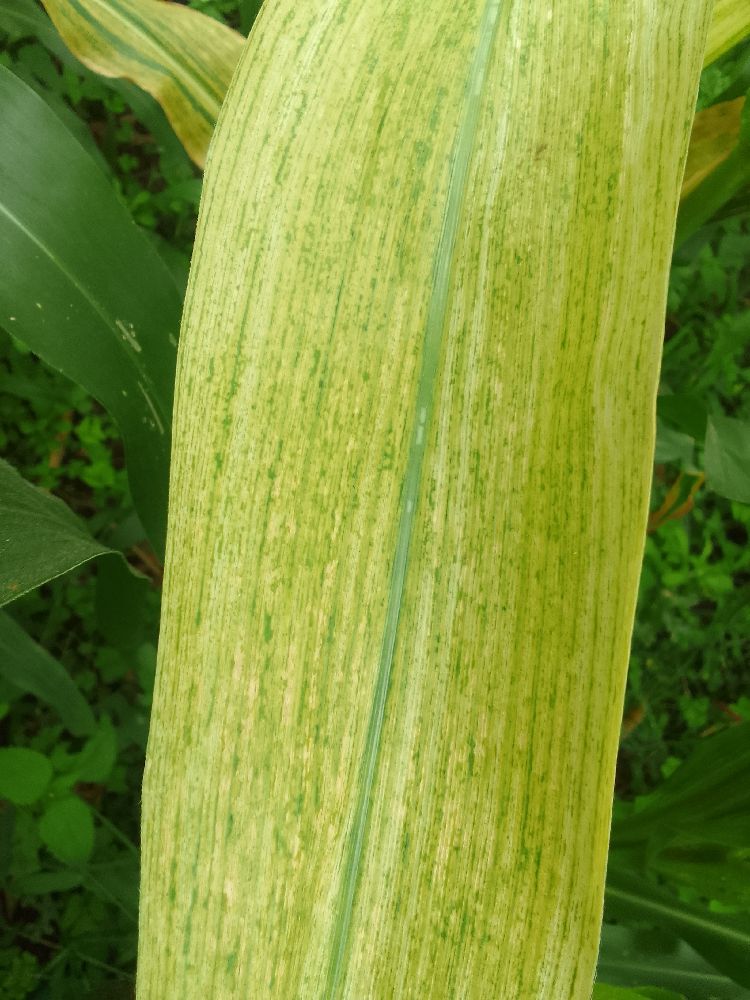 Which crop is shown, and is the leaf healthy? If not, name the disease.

maize, maize lethal necrosis
